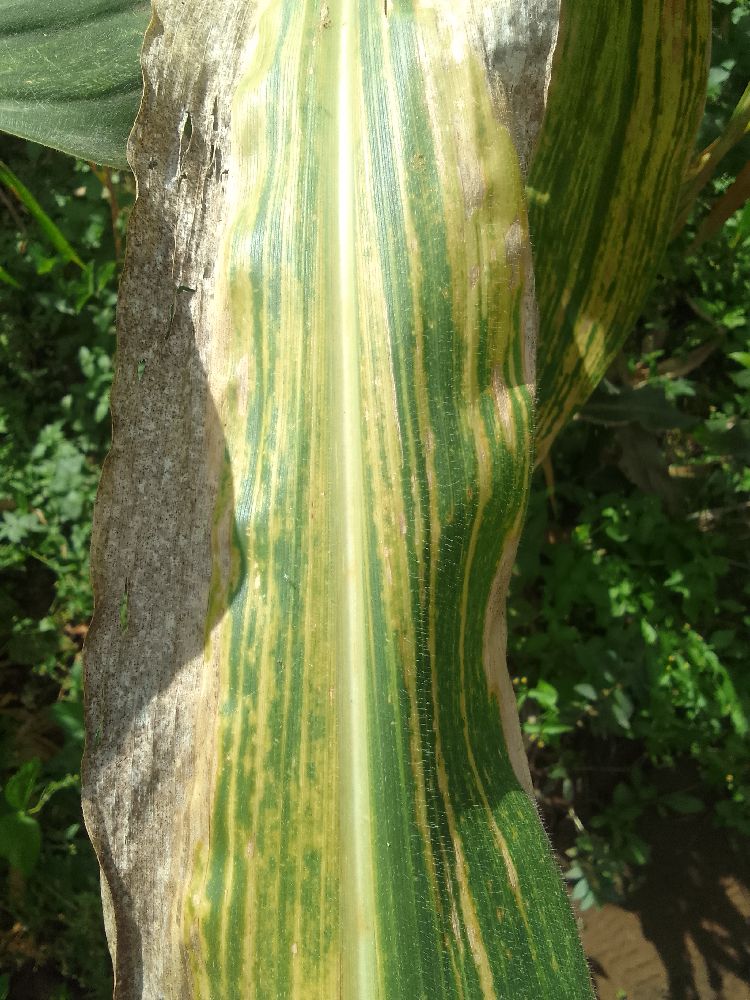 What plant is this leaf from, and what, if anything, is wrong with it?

maize, maize lethal necrosis
